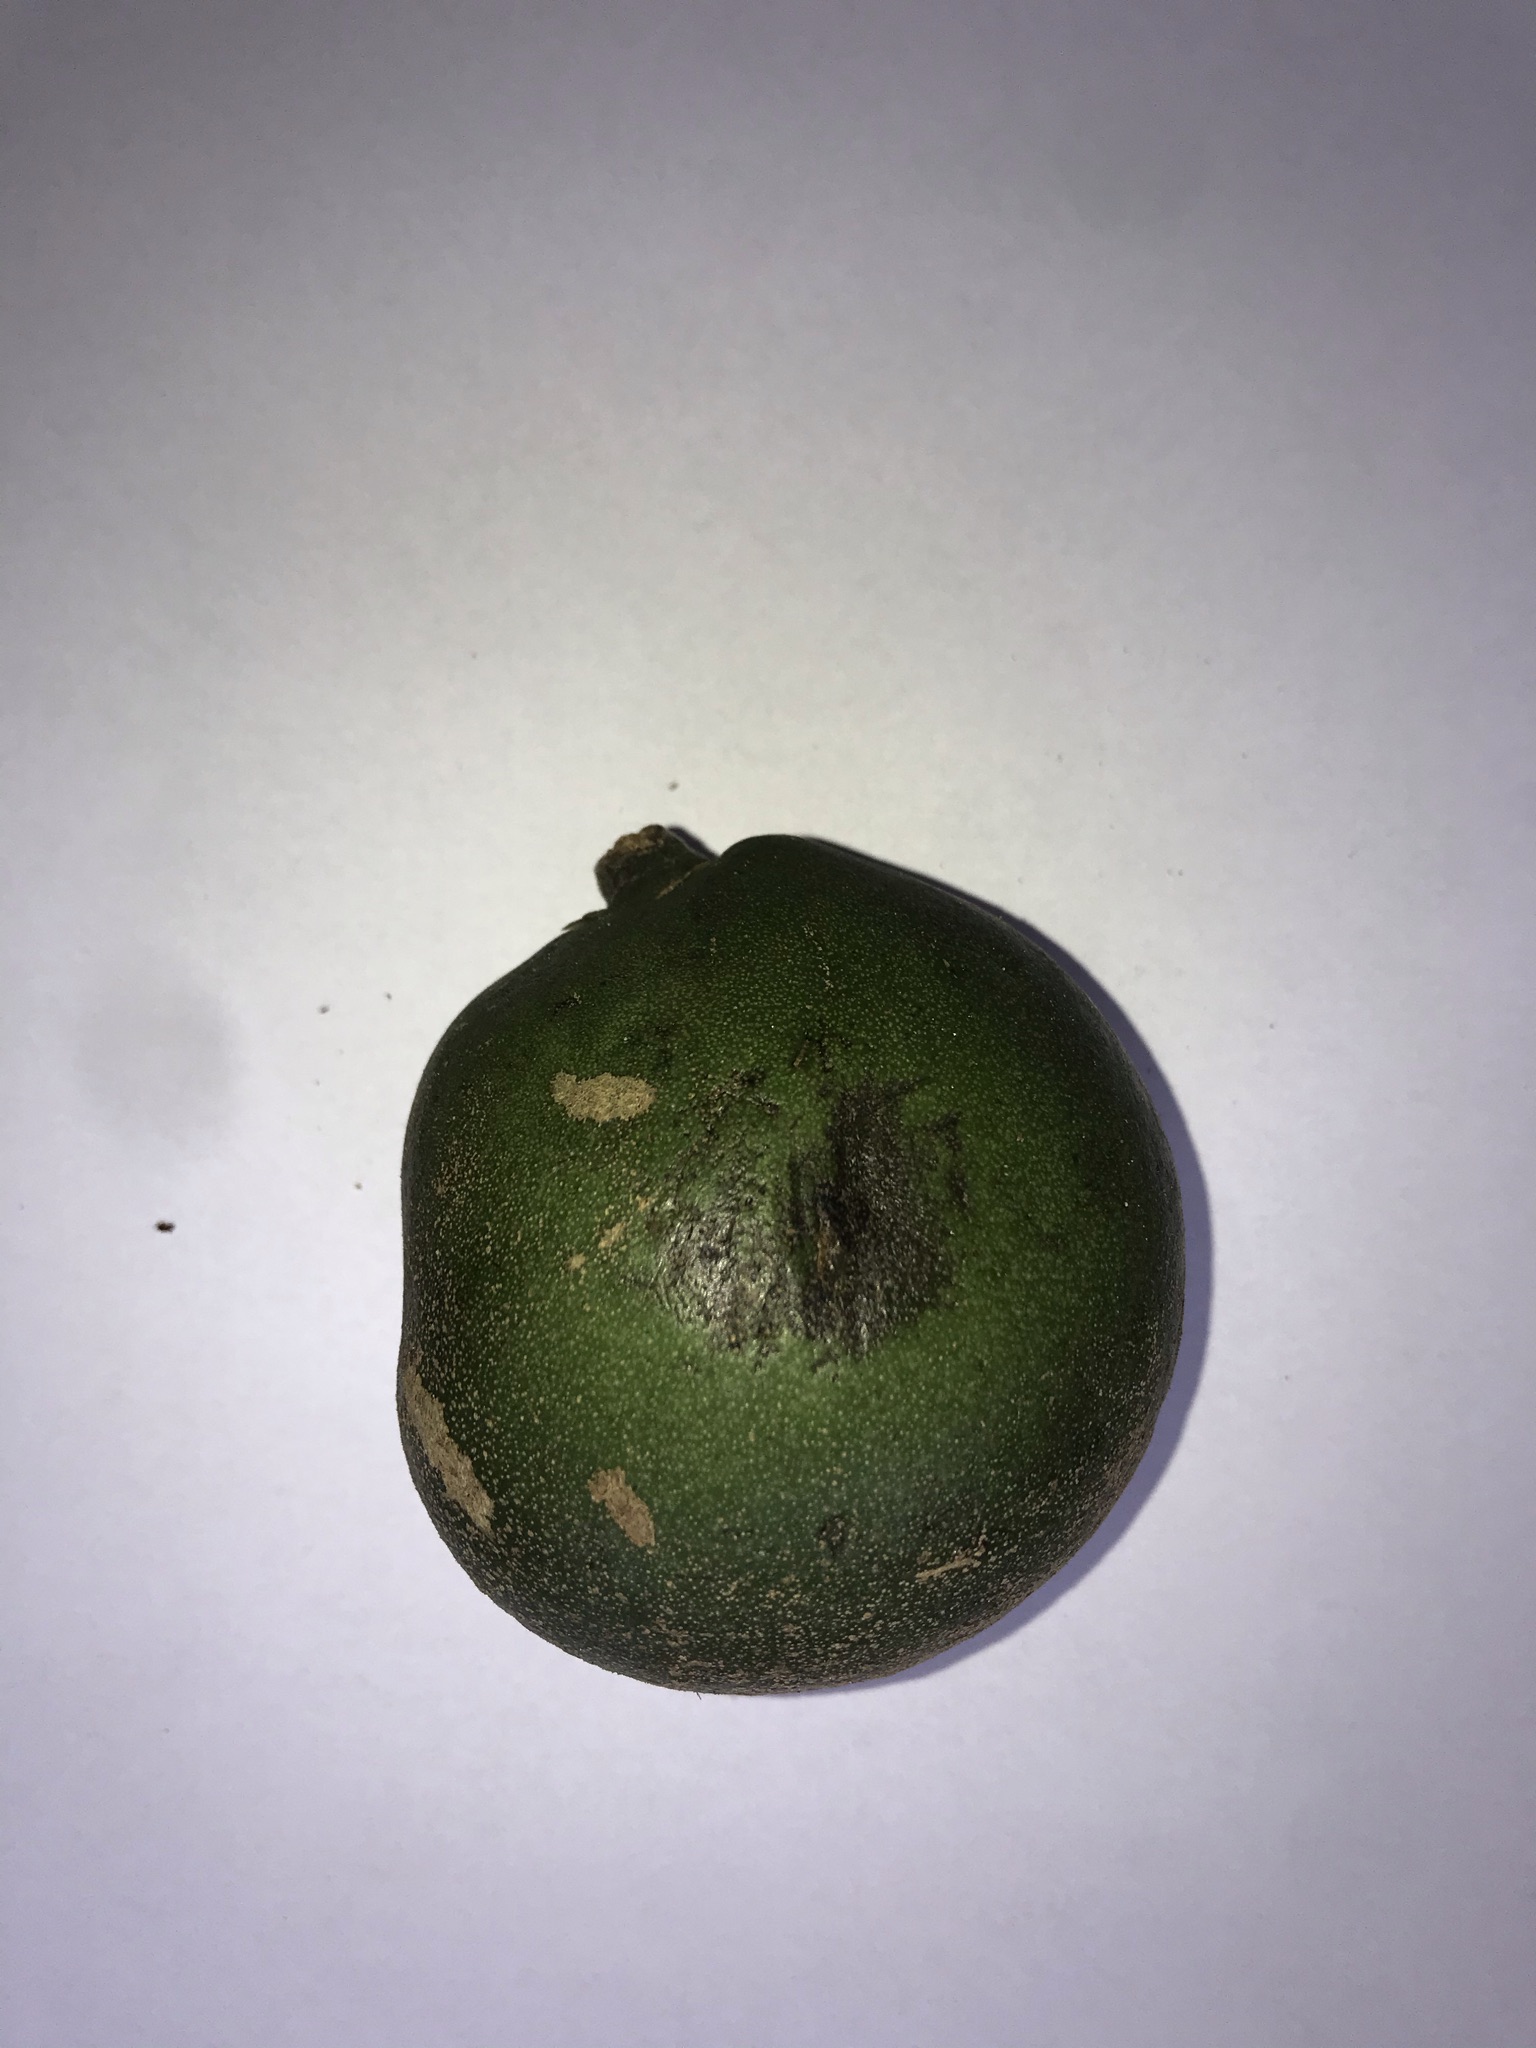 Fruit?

pequi
